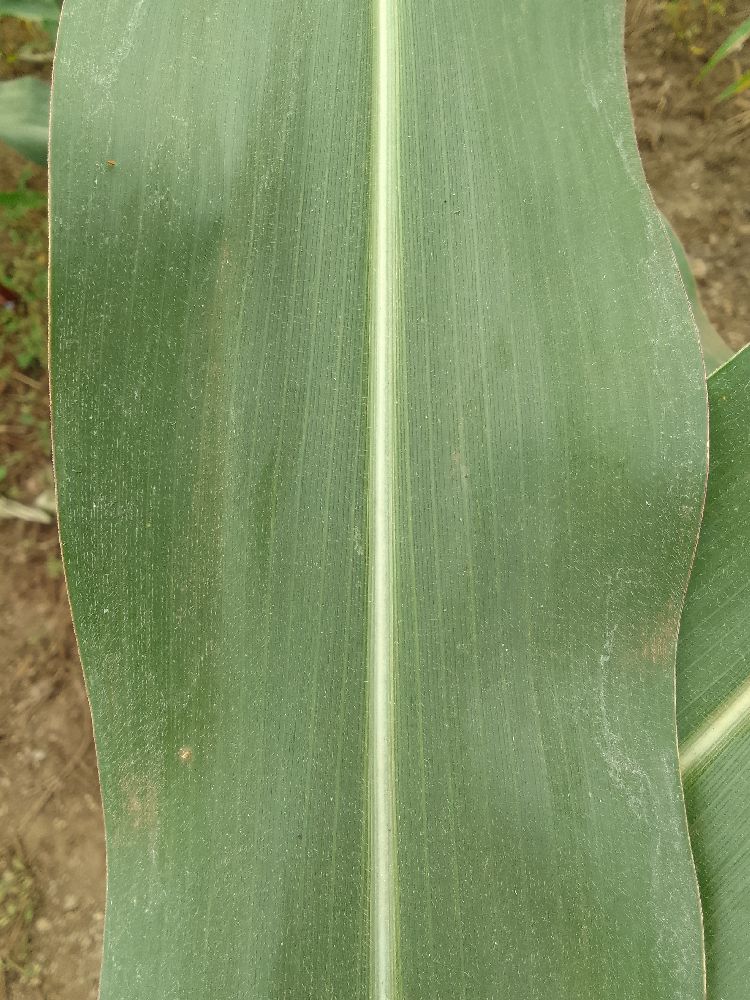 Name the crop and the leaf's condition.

maize, healthy
